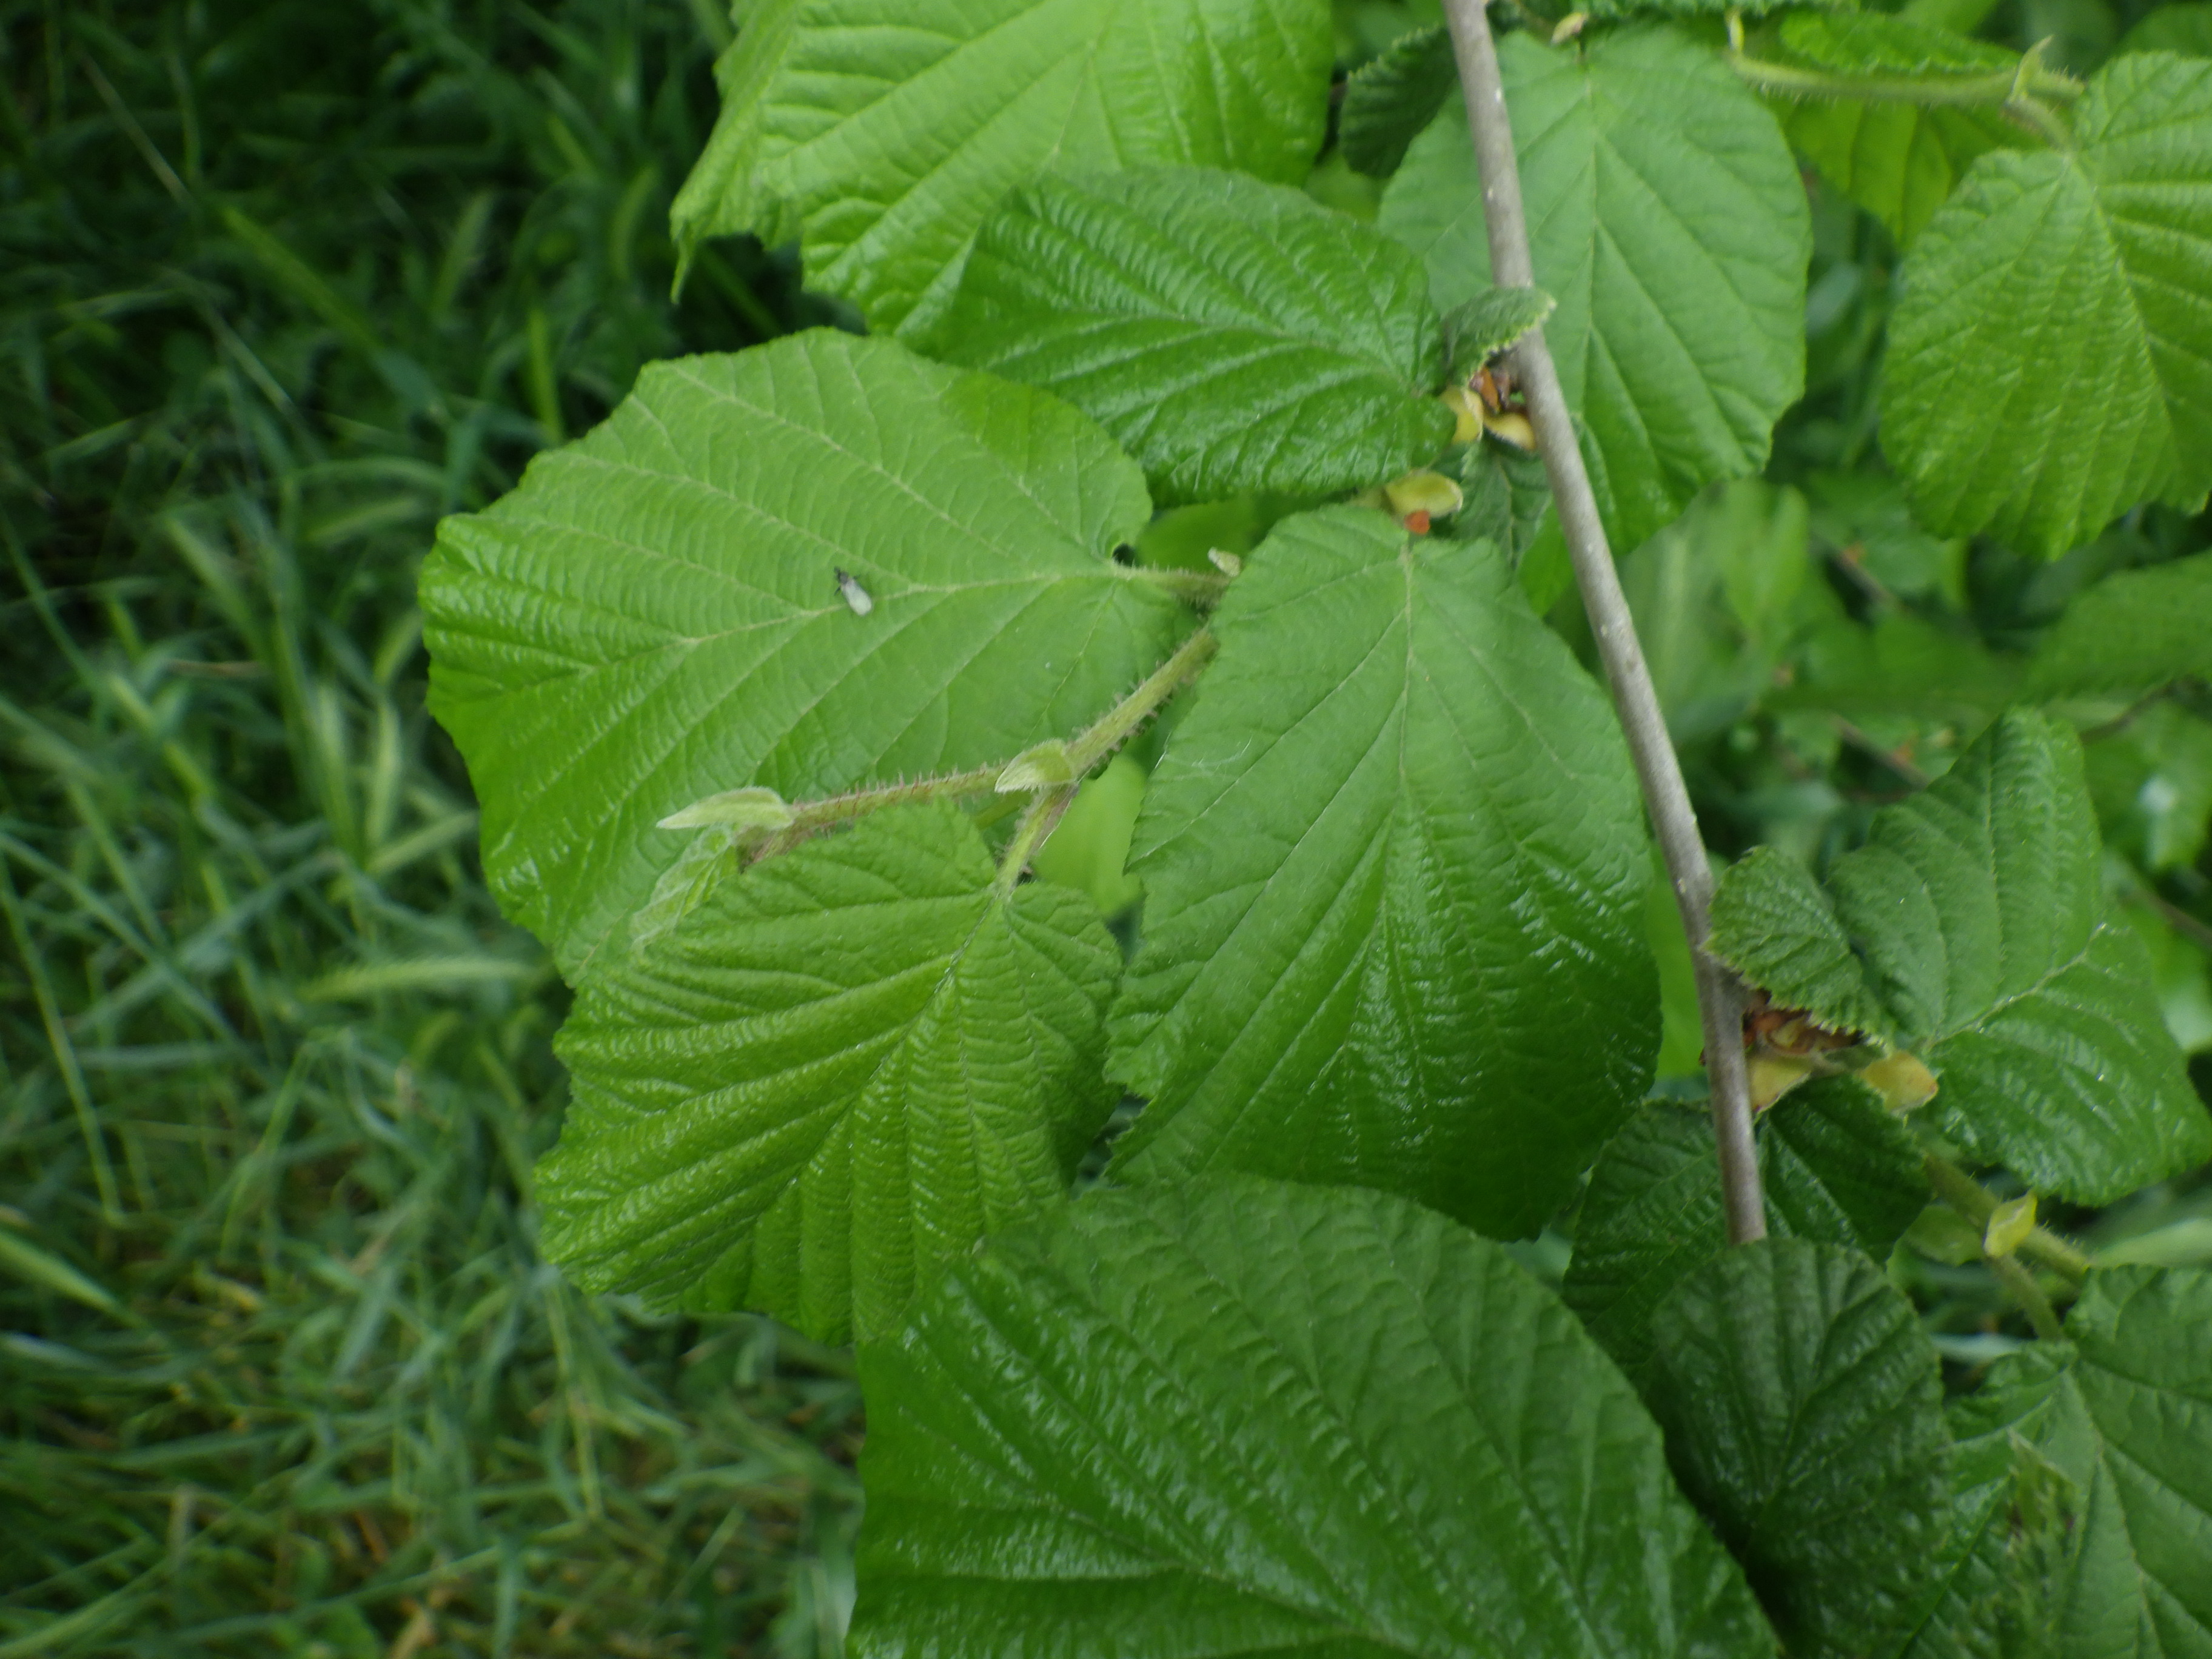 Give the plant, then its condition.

hazel, healthy
